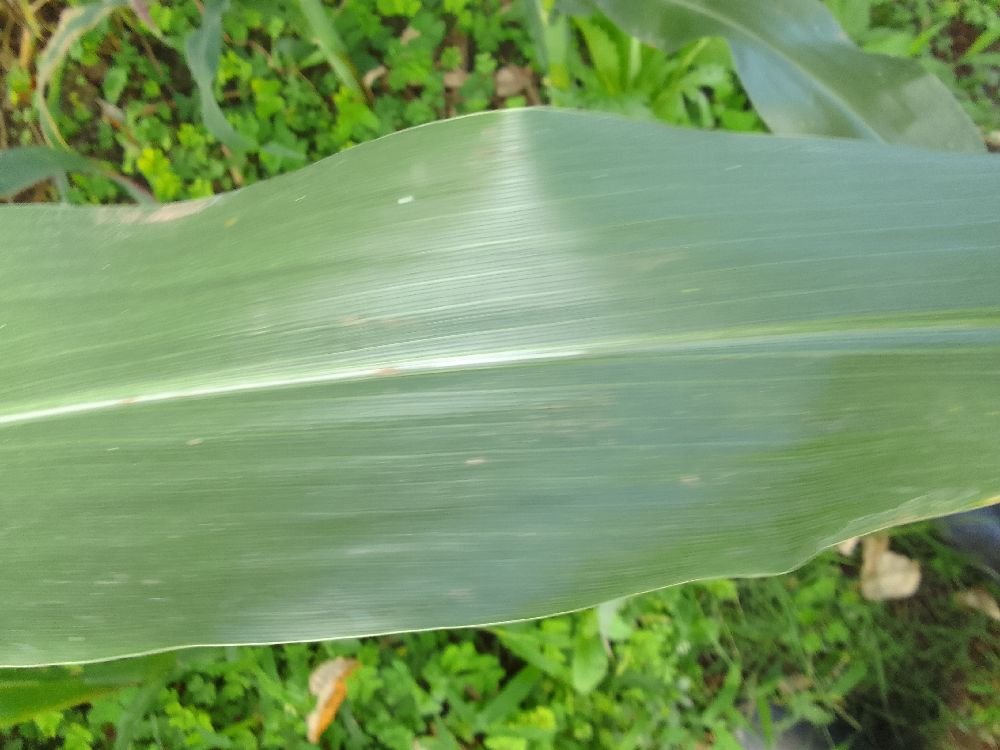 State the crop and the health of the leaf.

maize, healthy
